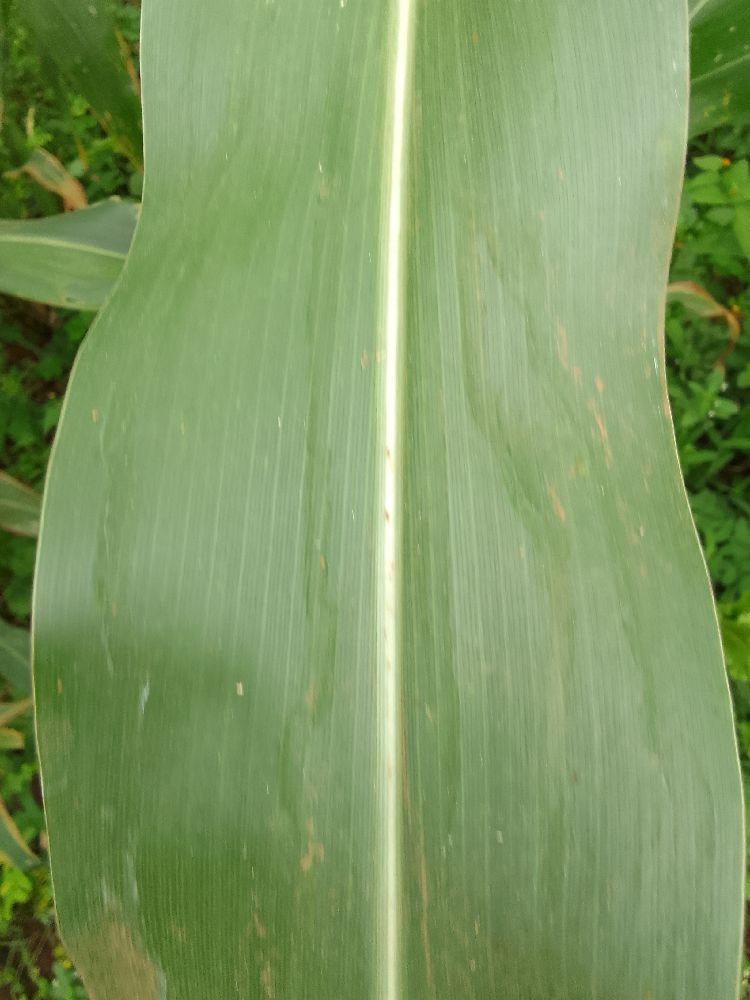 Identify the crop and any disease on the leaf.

maize, healthy
